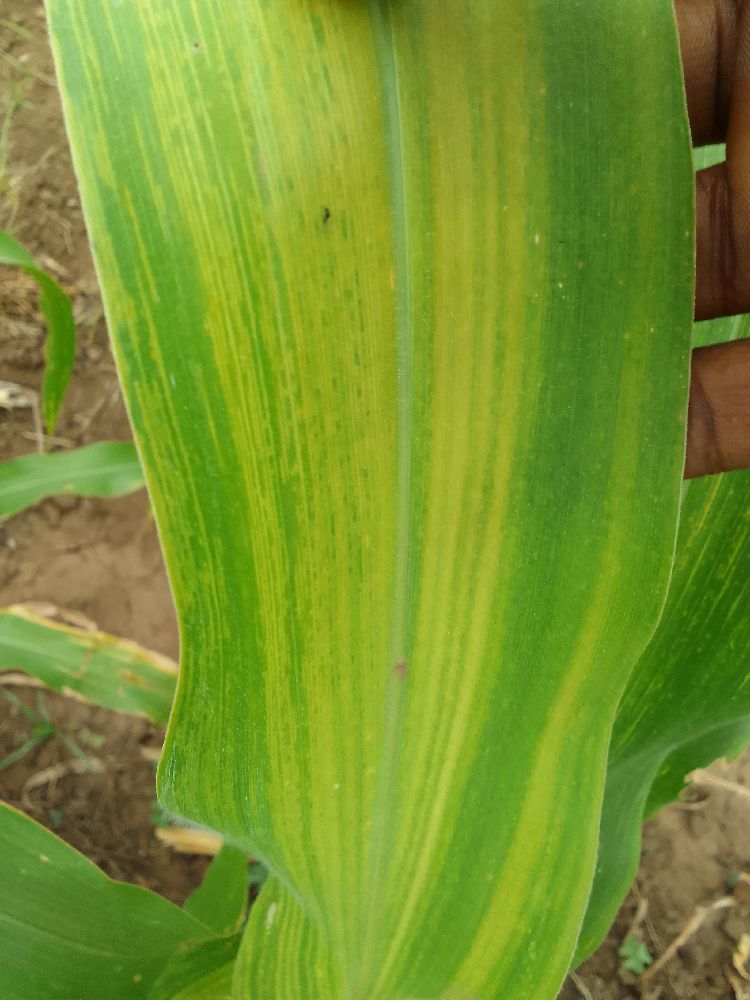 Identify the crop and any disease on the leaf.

maize, maize lethal necrosis
